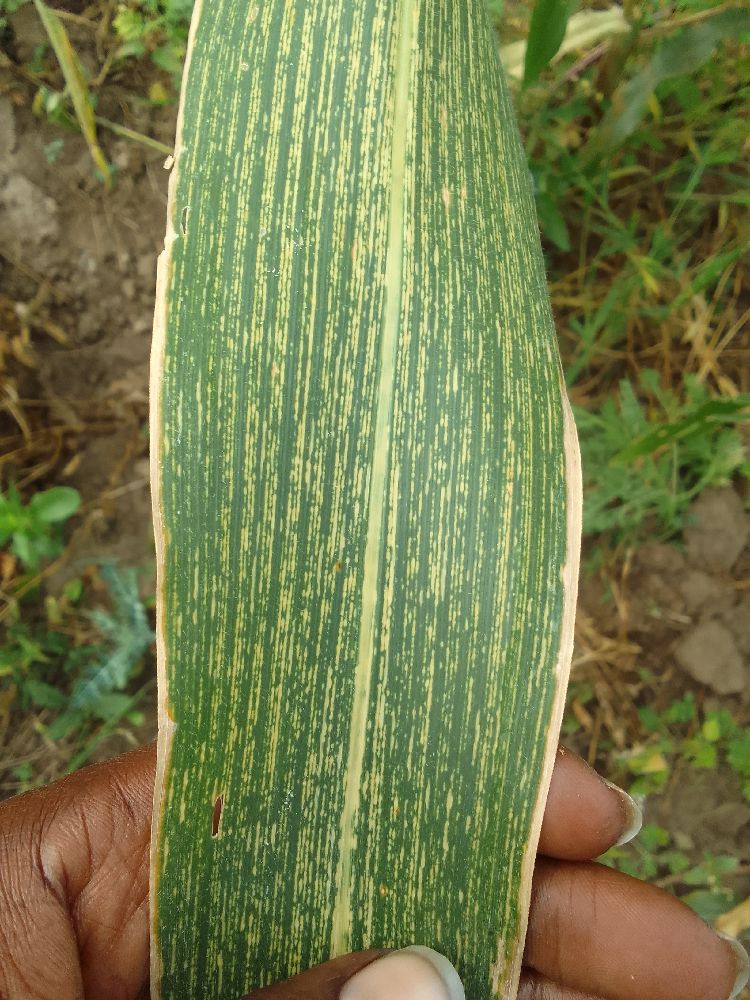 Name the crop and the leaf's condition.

maize, maize streak virus
